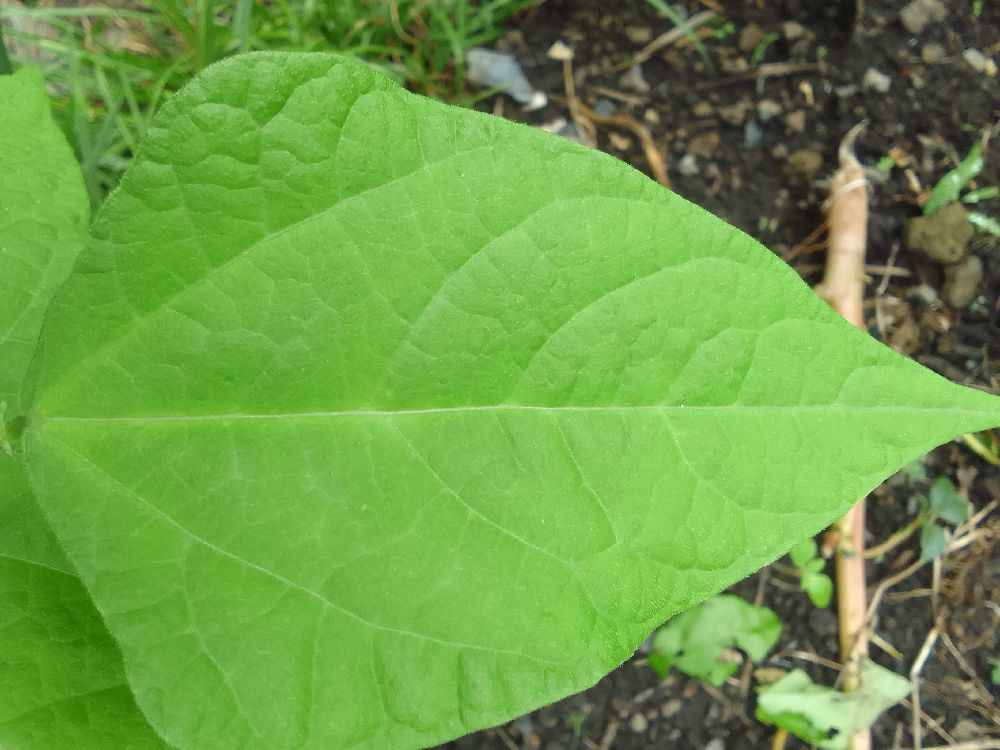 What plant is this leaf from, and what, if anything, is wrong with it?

common bean, healthy
